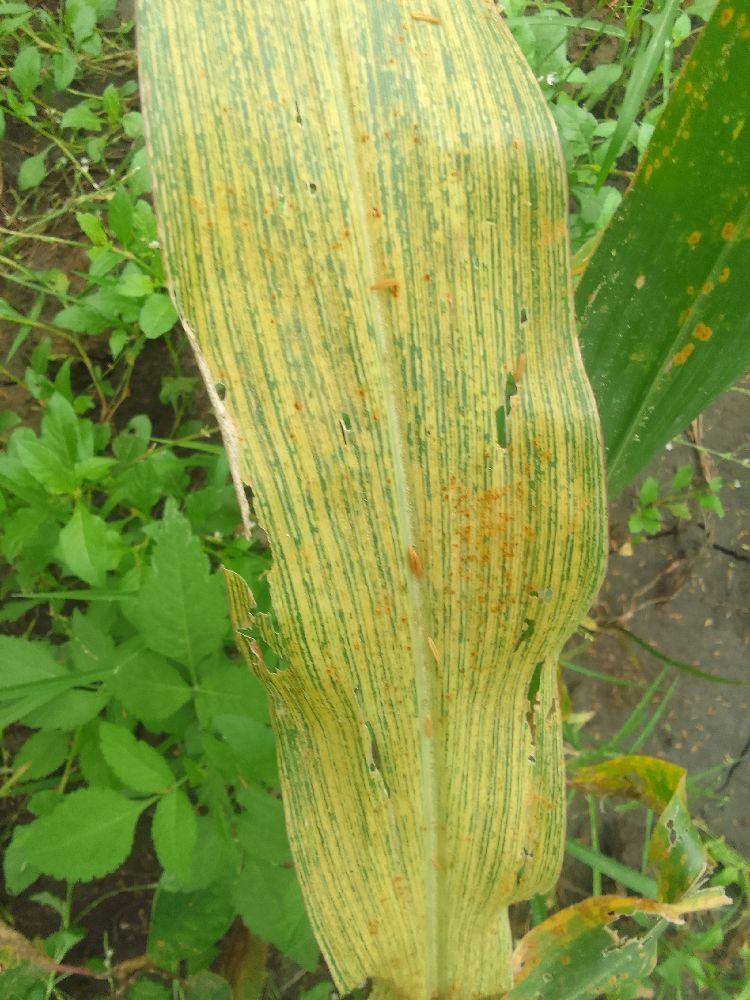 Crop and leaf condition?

maize, maize streak virus
